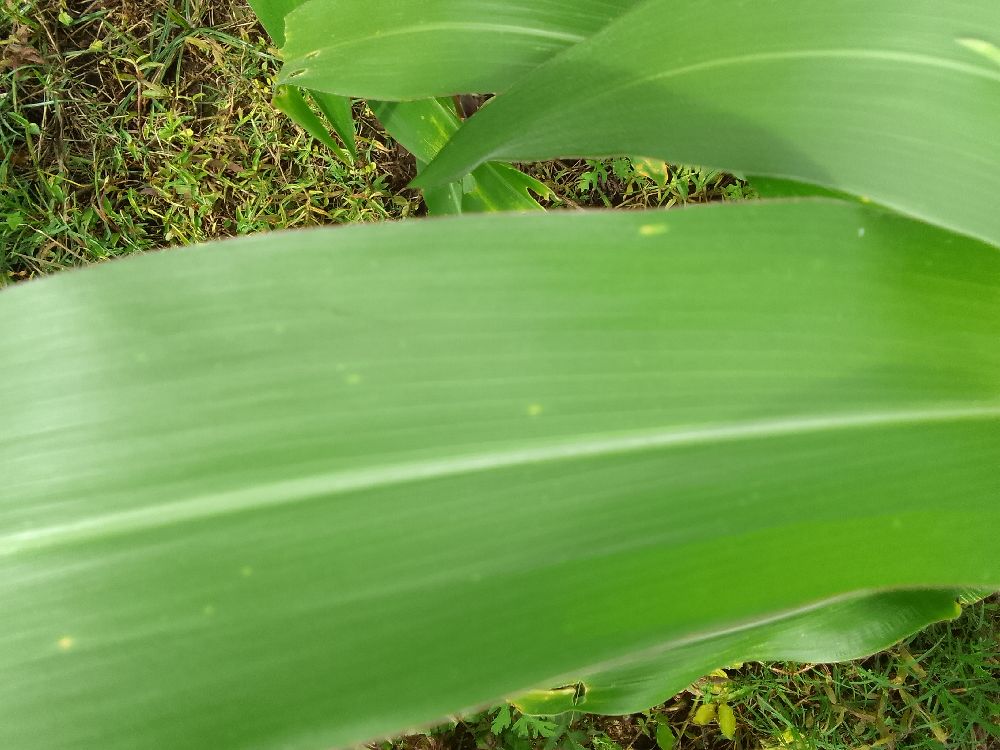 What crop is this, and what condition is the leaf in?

maize, healthy
